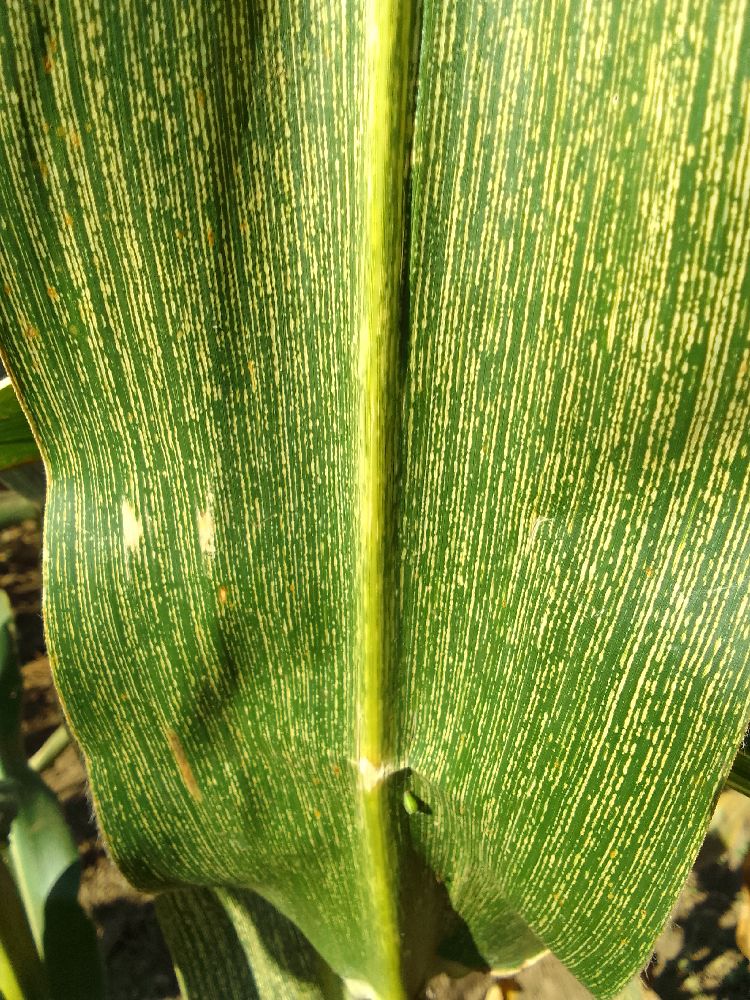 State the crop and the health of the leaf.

maize, maize streak virus
